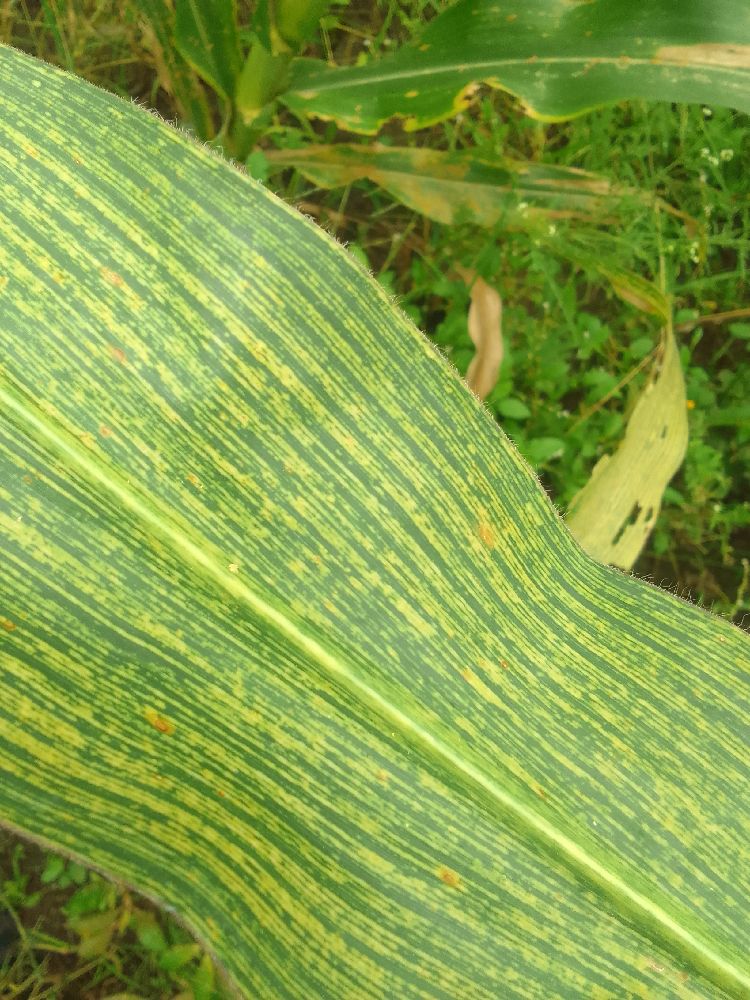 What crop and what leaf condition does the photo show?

maize, maize streak virus
